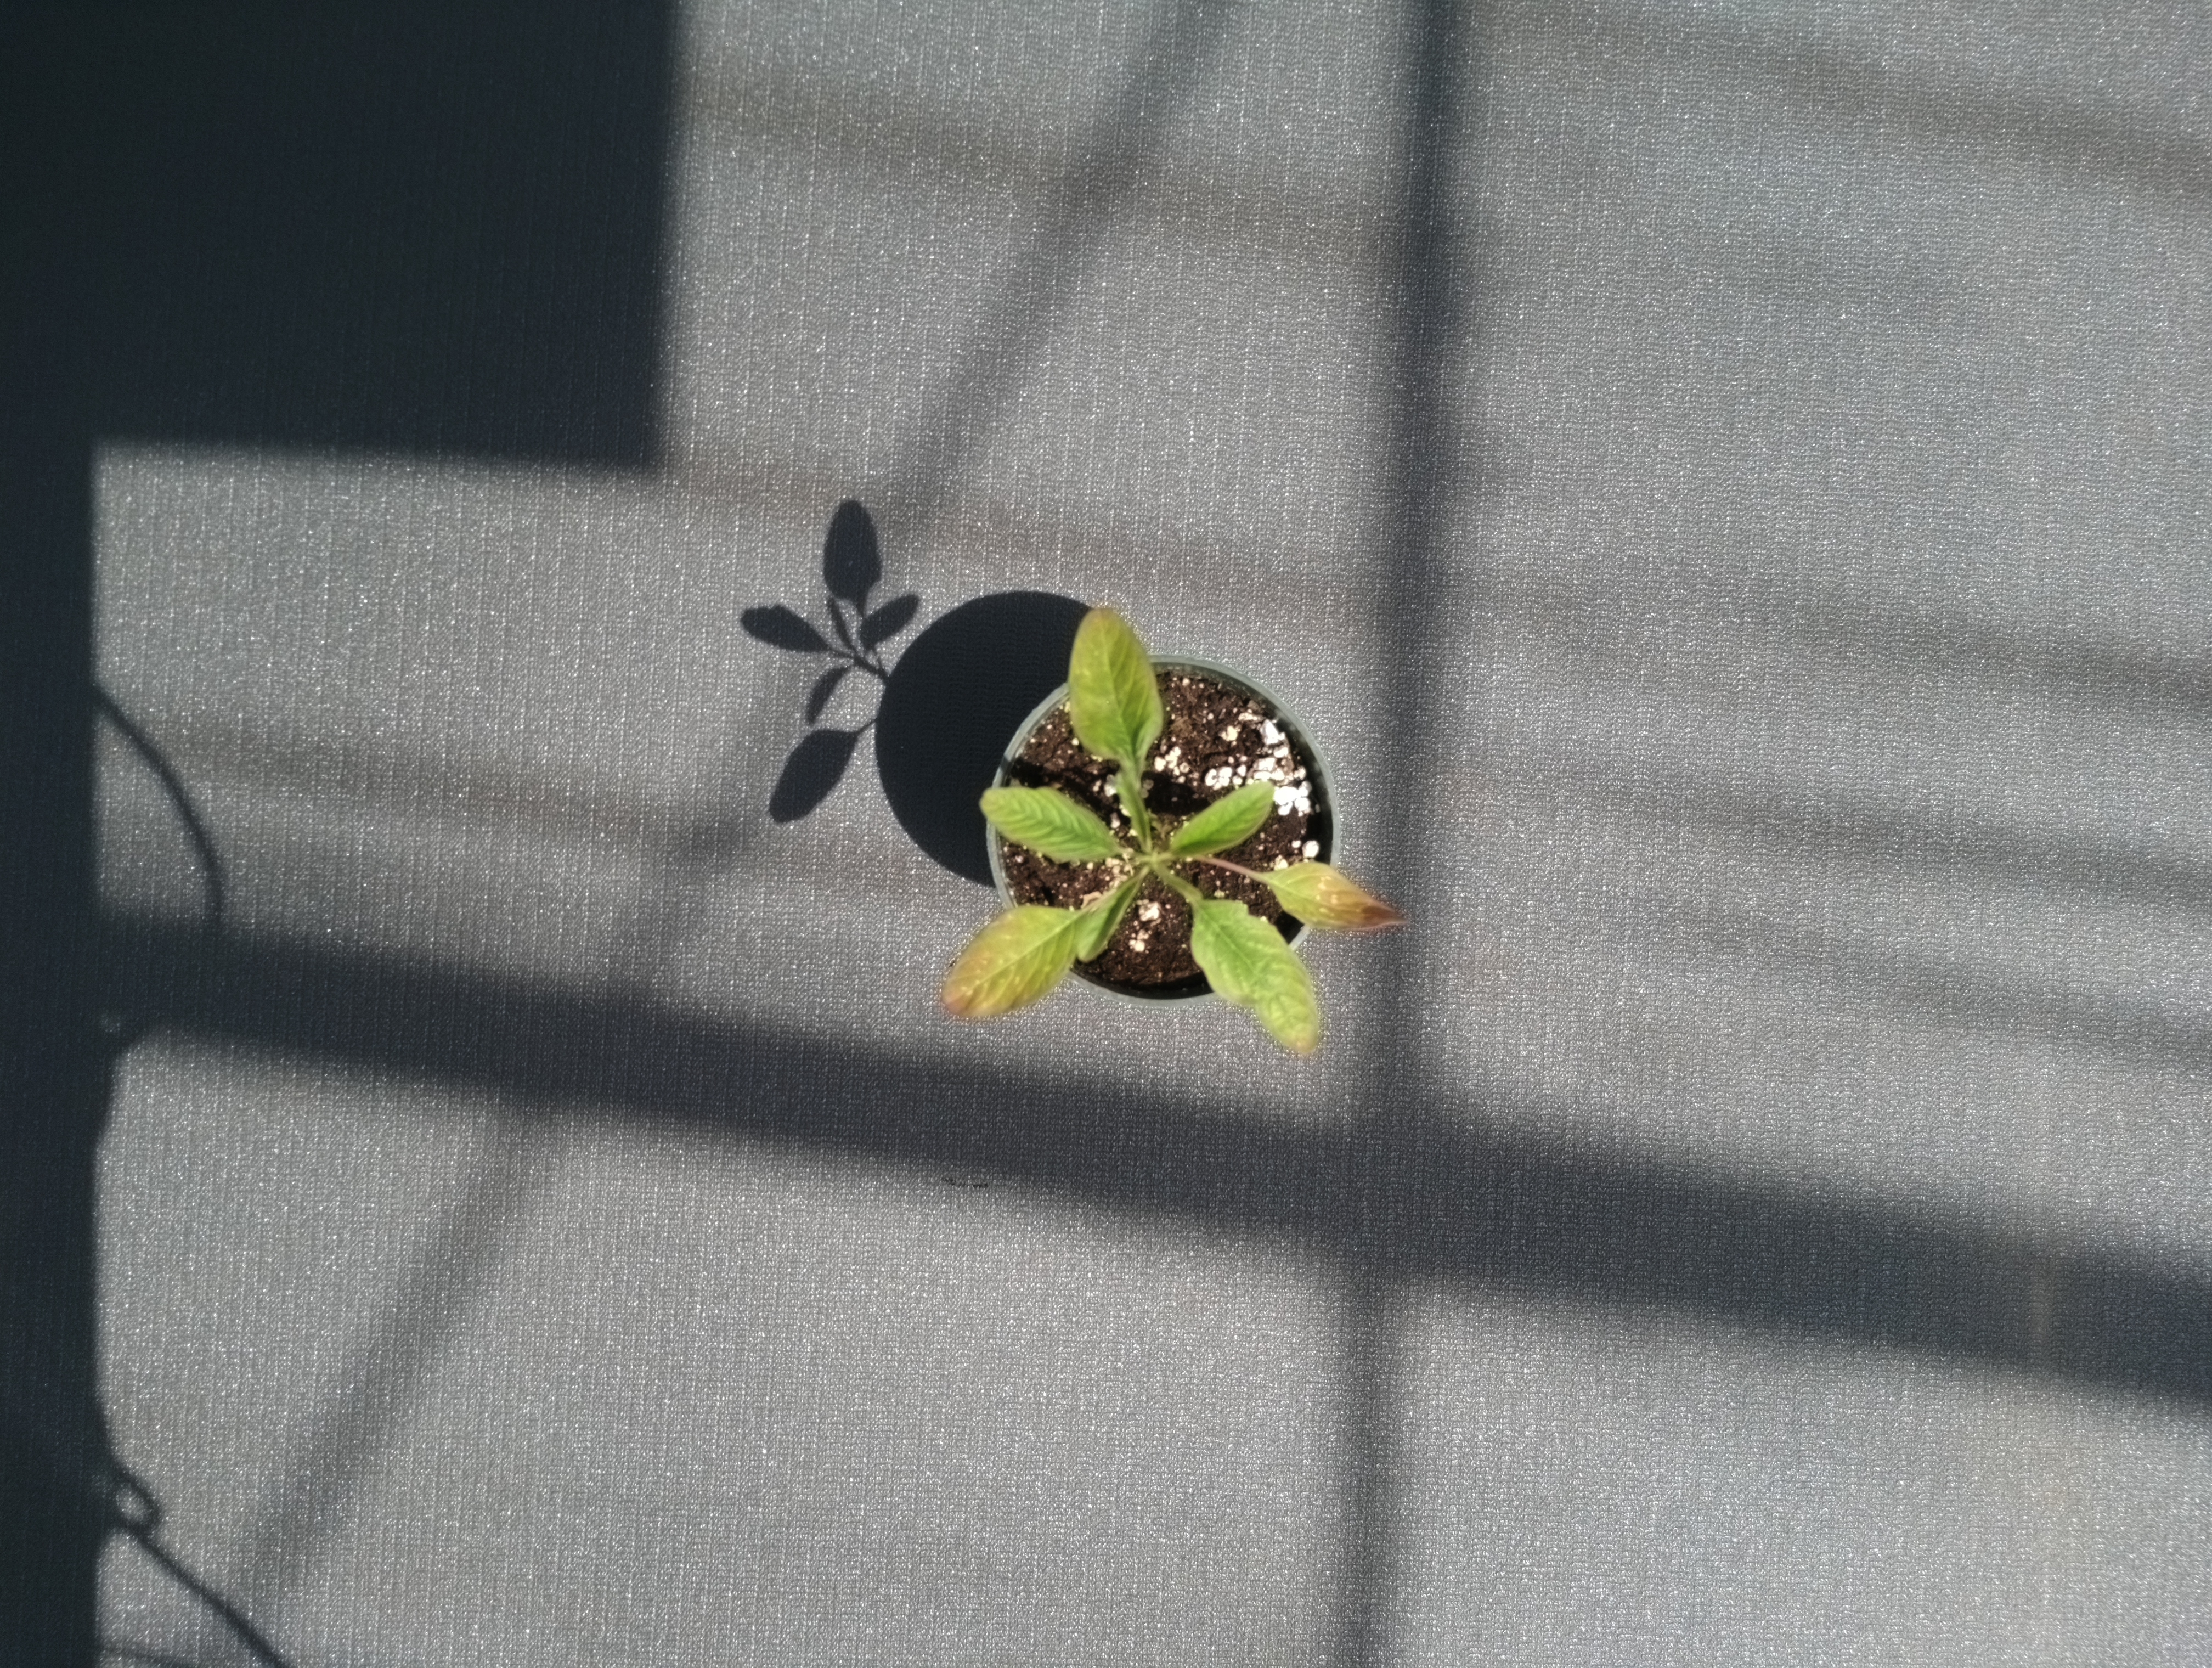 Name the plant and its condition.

waterhemp, healthy untreated
